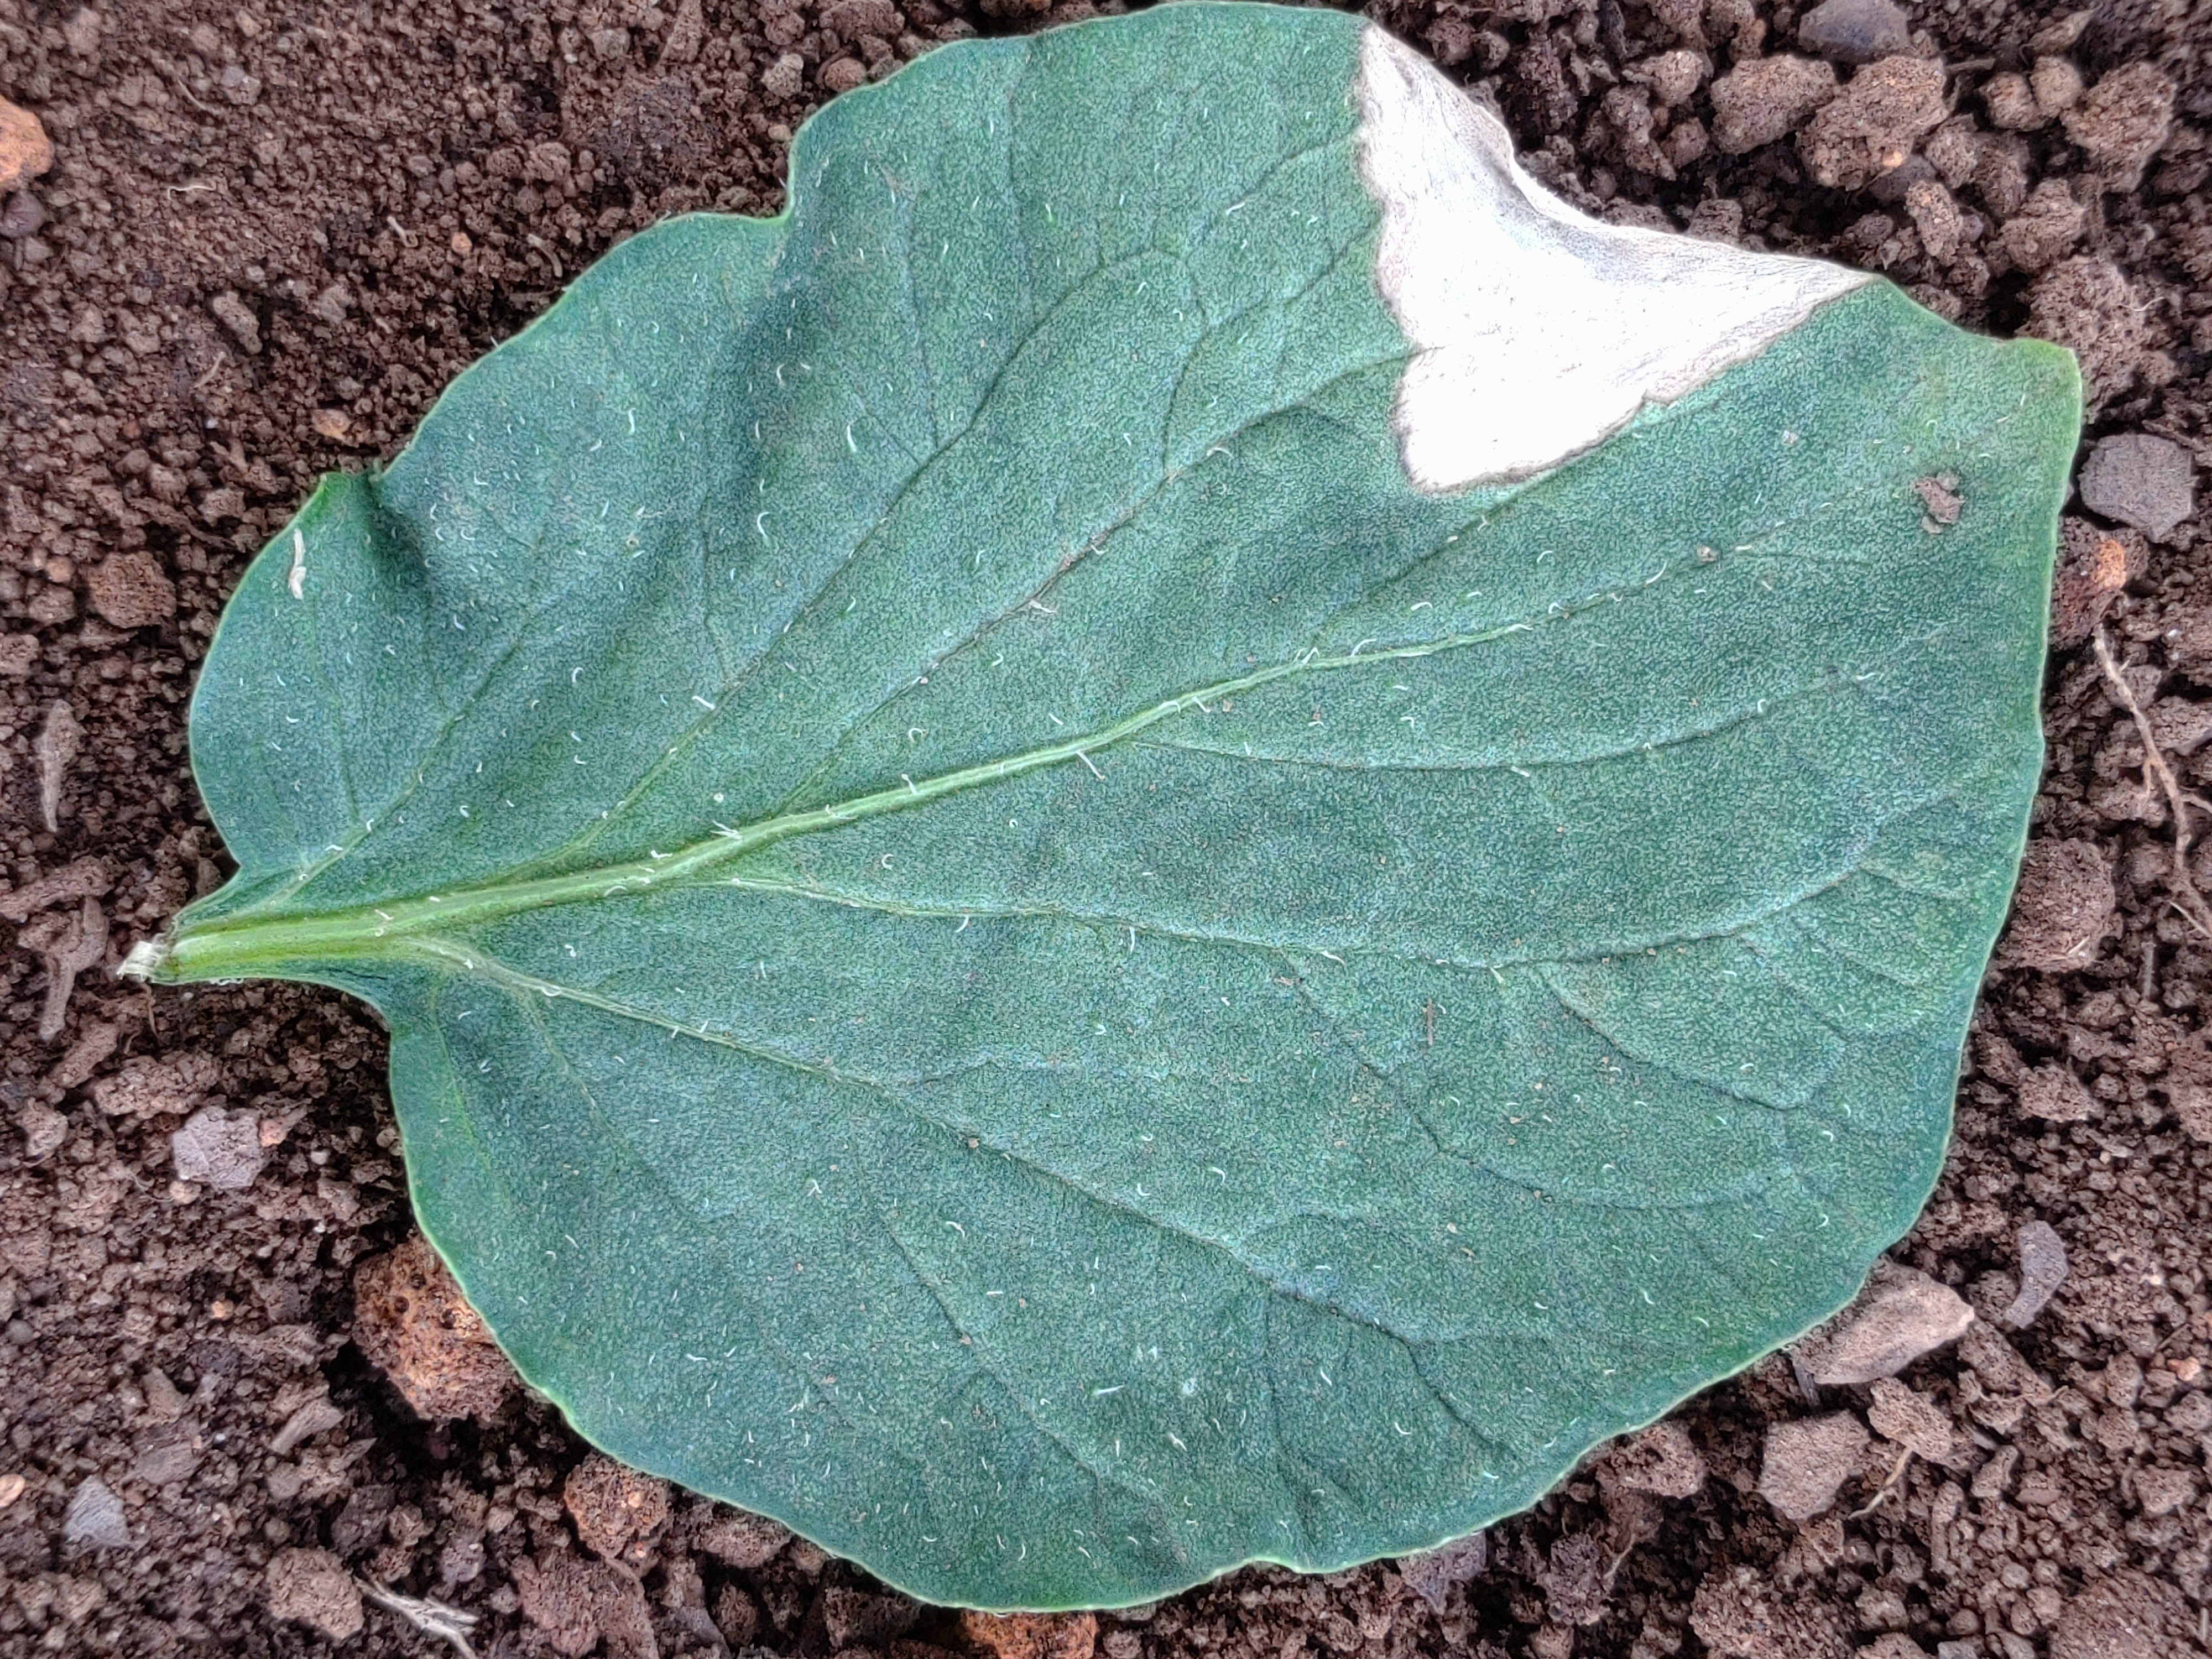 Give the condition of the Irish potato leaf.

early blight
